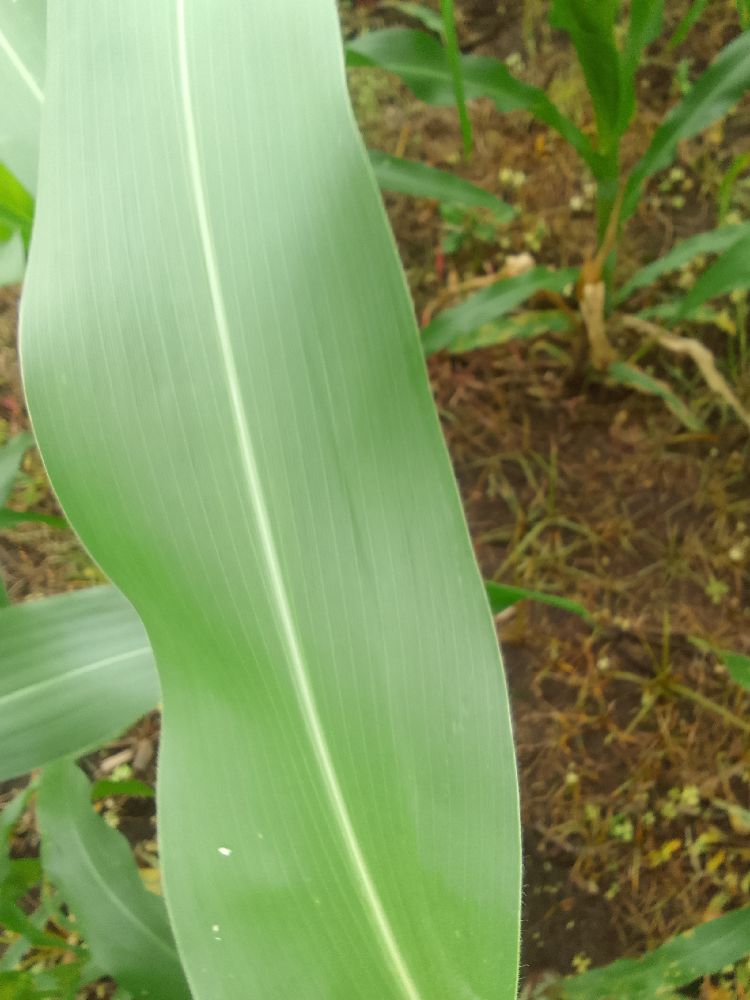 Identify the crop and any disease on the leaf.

maize, healthy
